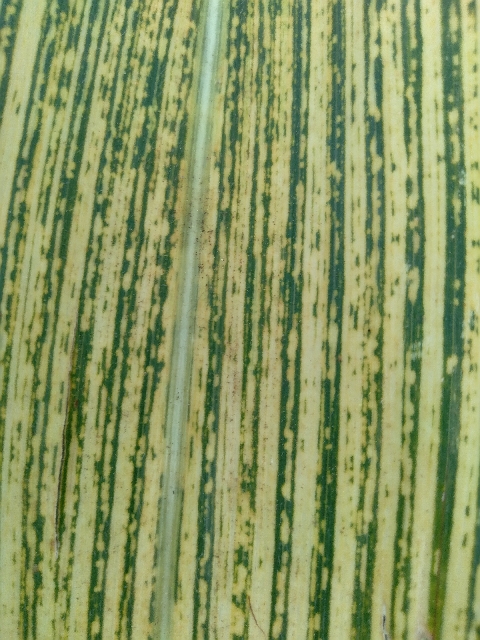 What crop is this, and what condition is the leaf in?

maize, maize streak virus
